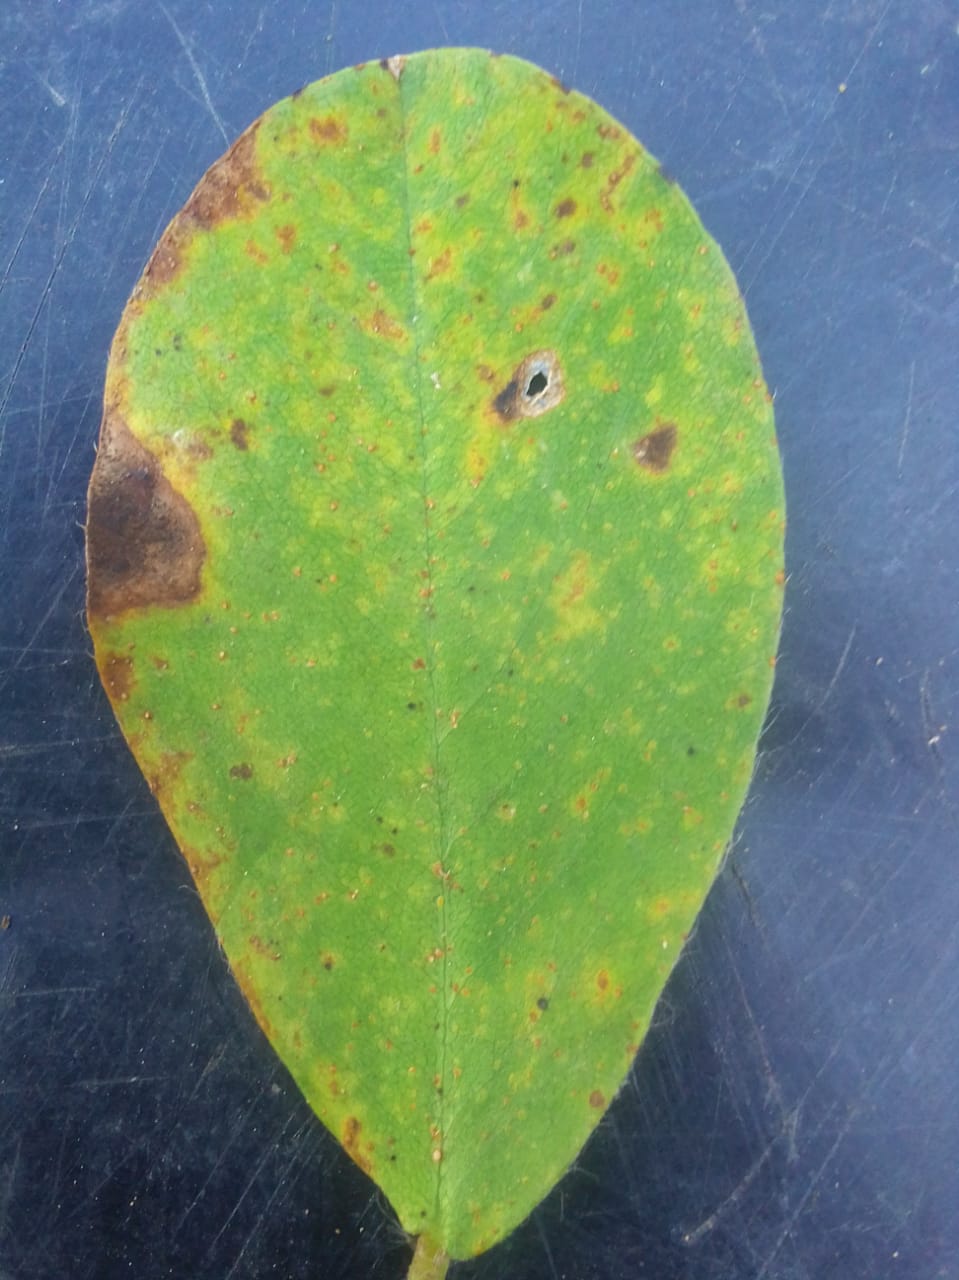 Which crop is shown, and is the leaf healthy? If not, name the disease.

peanut, phoma arachidicola
